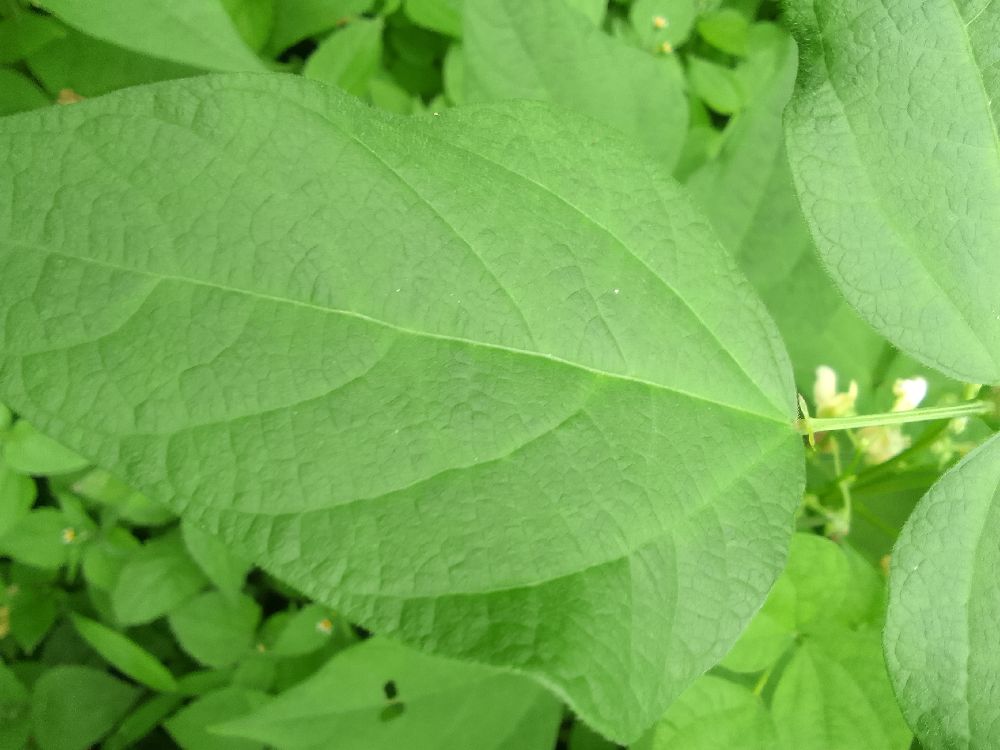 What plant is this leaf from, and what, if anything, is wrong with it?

common bean, healthy
